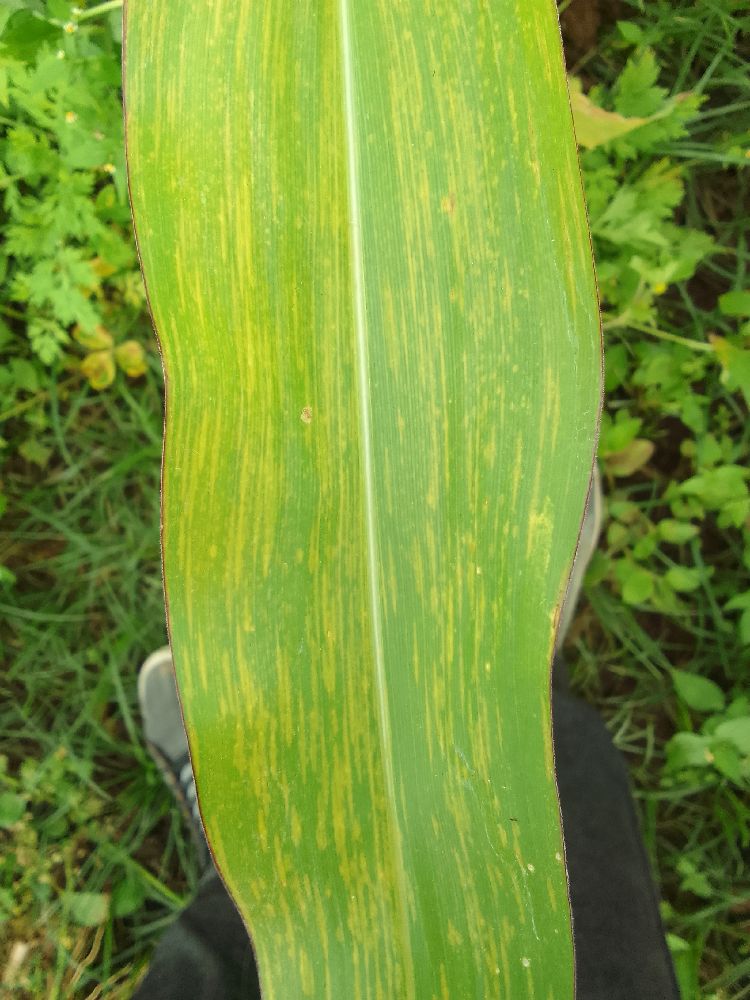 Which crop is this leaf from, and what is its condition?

maize, maize lethal necrosis
